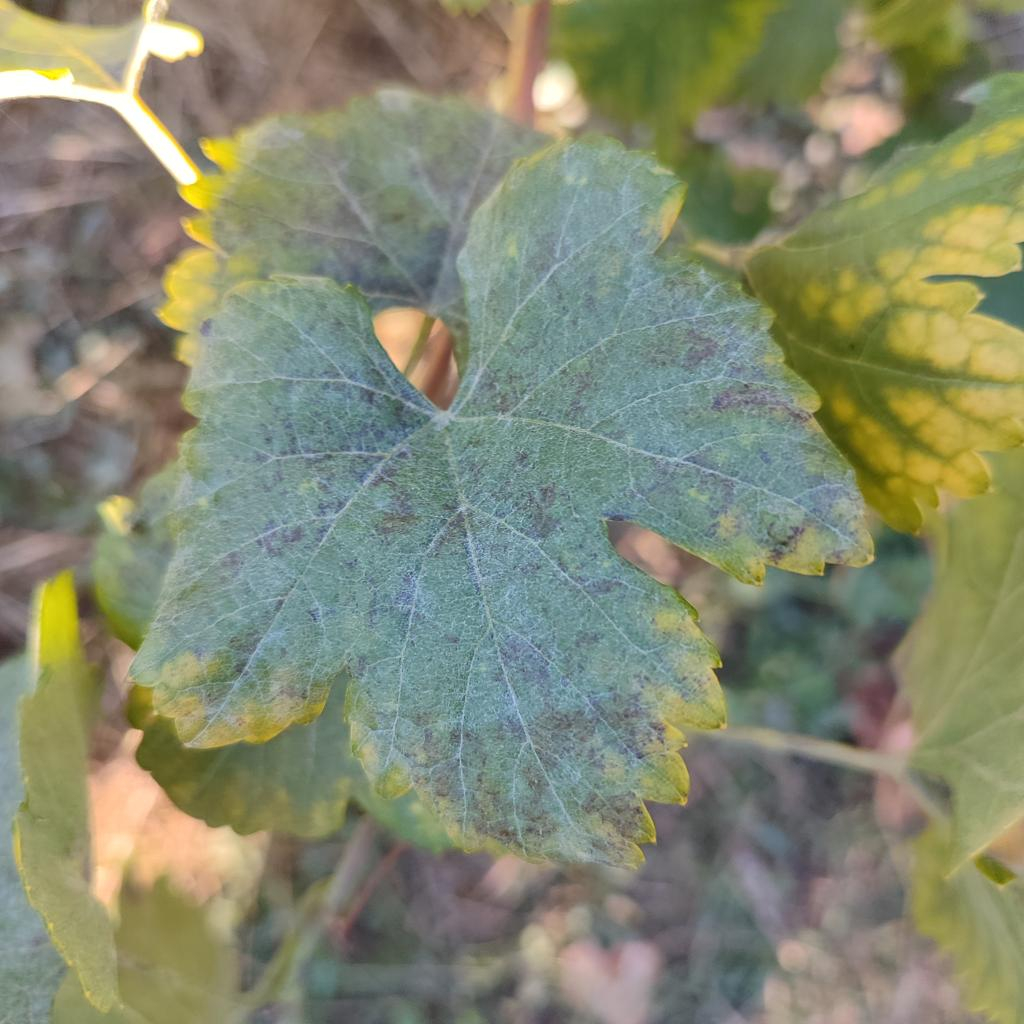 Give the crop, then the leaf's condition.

grapevine, powdery mildew
